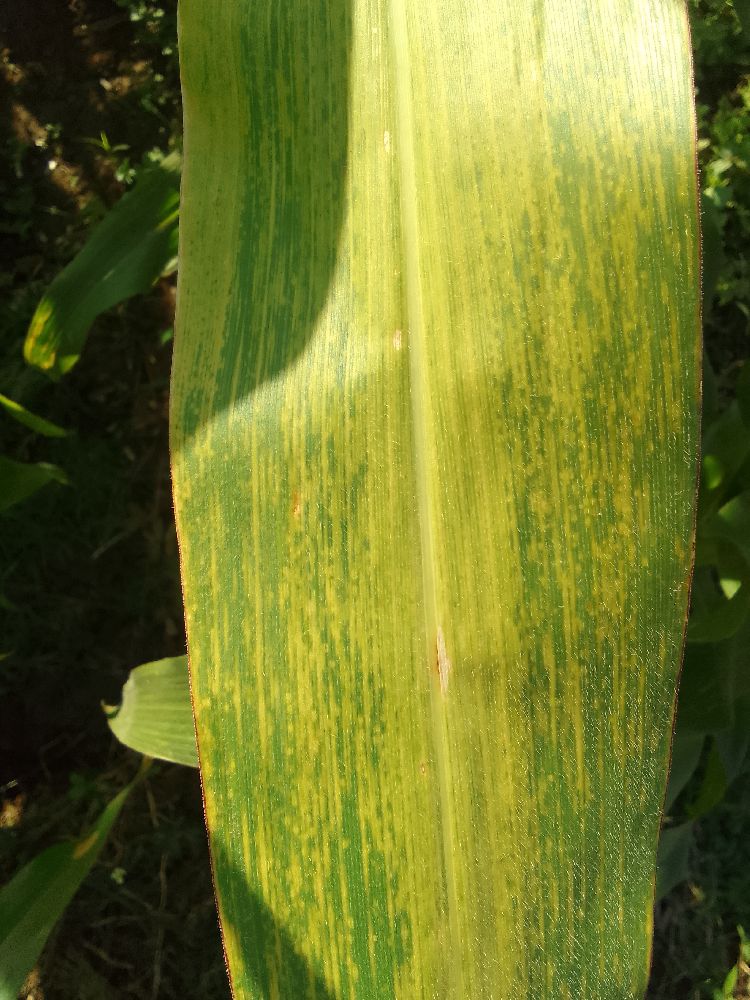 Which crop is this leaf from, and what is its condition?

maize, maize lethal necrosis
